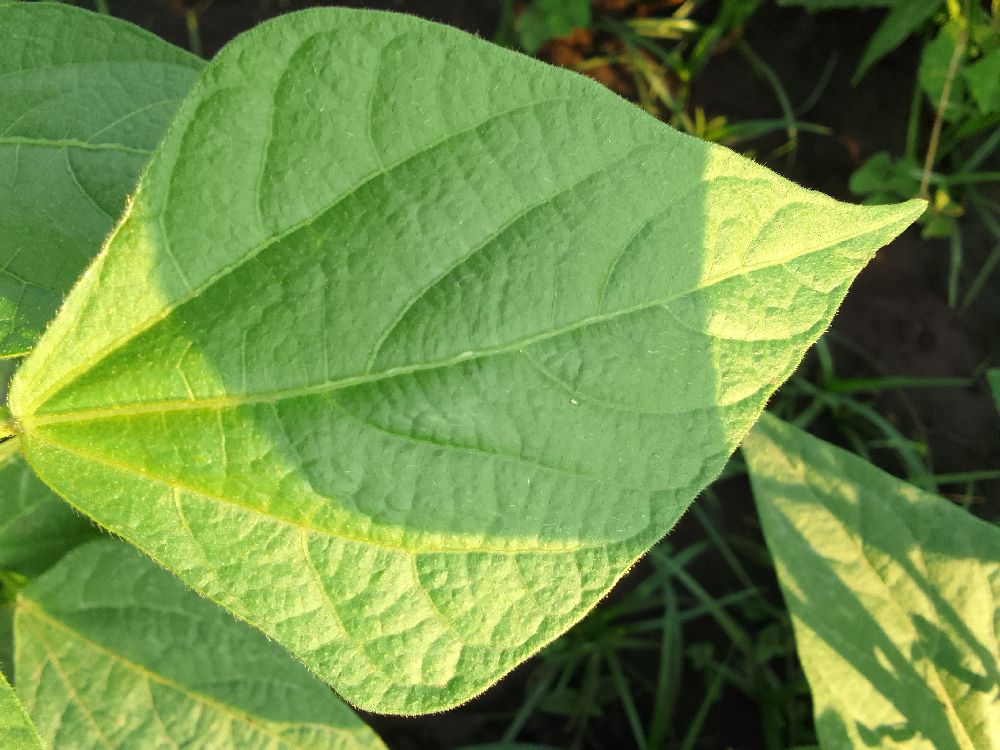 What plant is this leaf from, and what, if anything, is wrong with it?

common bean, healthy
